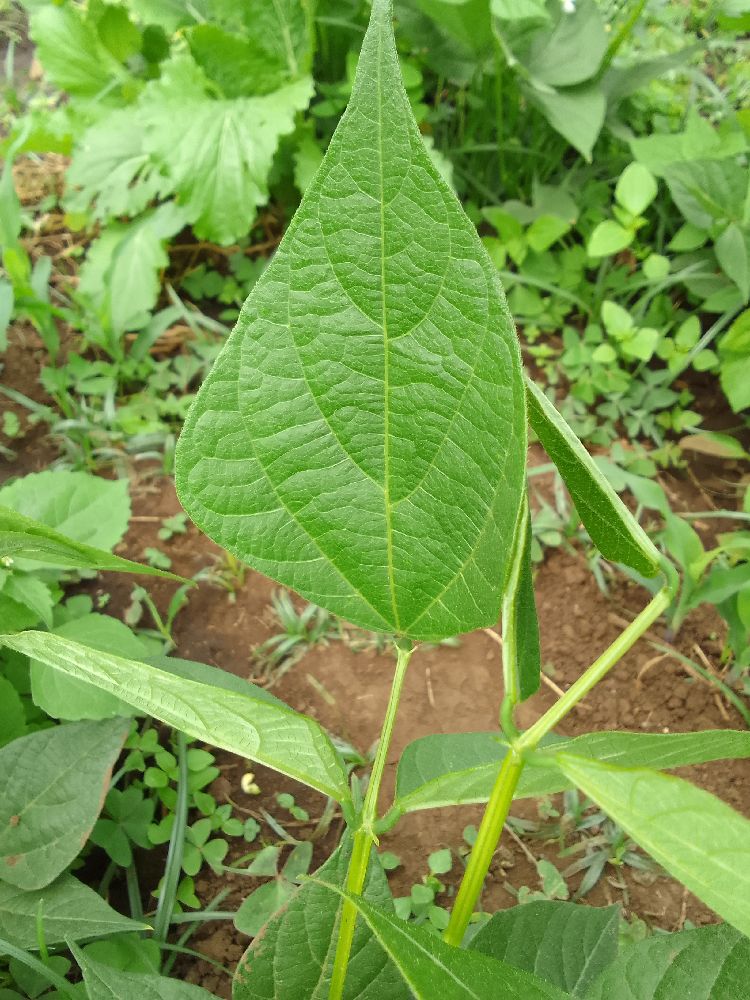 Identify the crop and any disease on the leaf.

common bean, healthy
